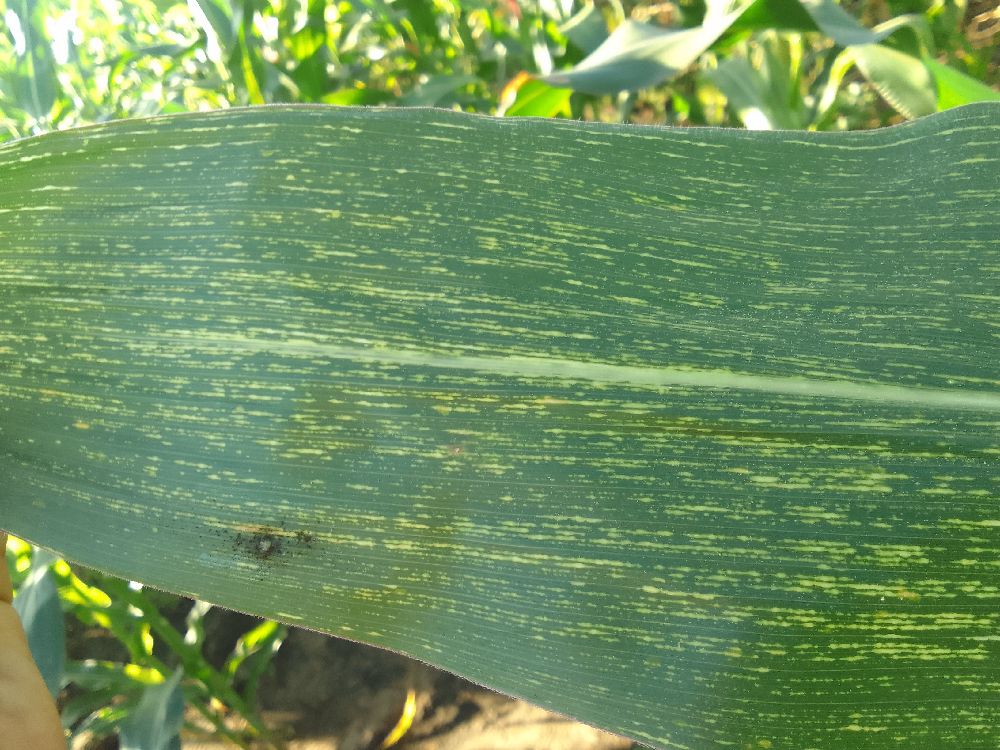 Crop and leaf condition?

maize, maize streak virus
